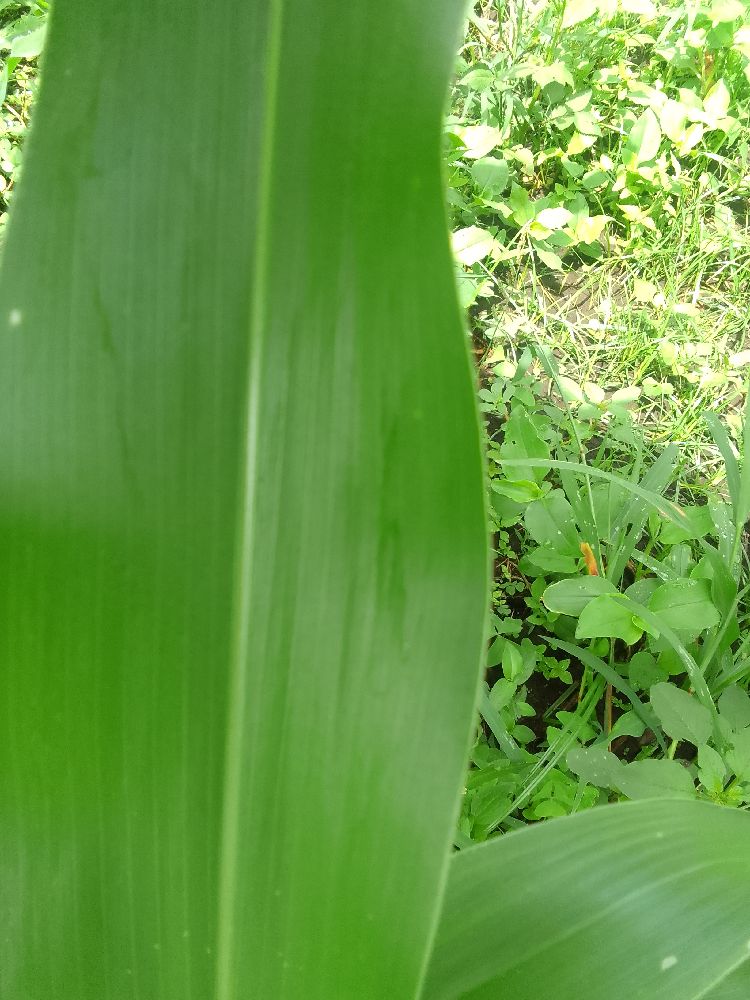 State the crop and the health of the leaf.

maize, healthy
